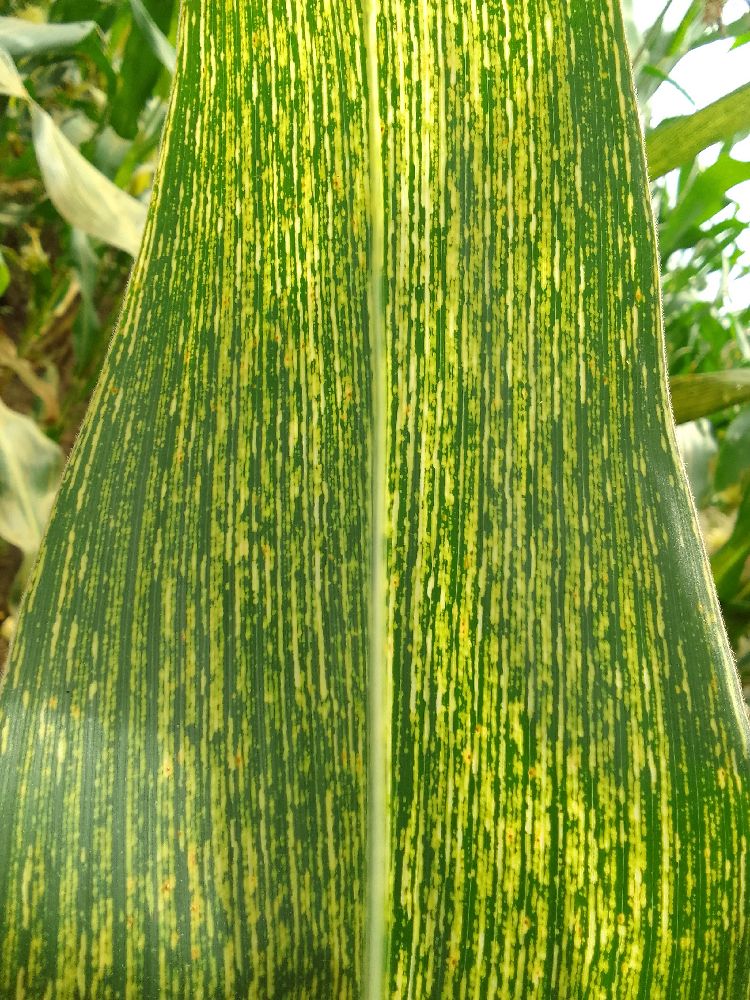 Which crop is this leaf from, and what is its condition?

maize, maize streak virus
